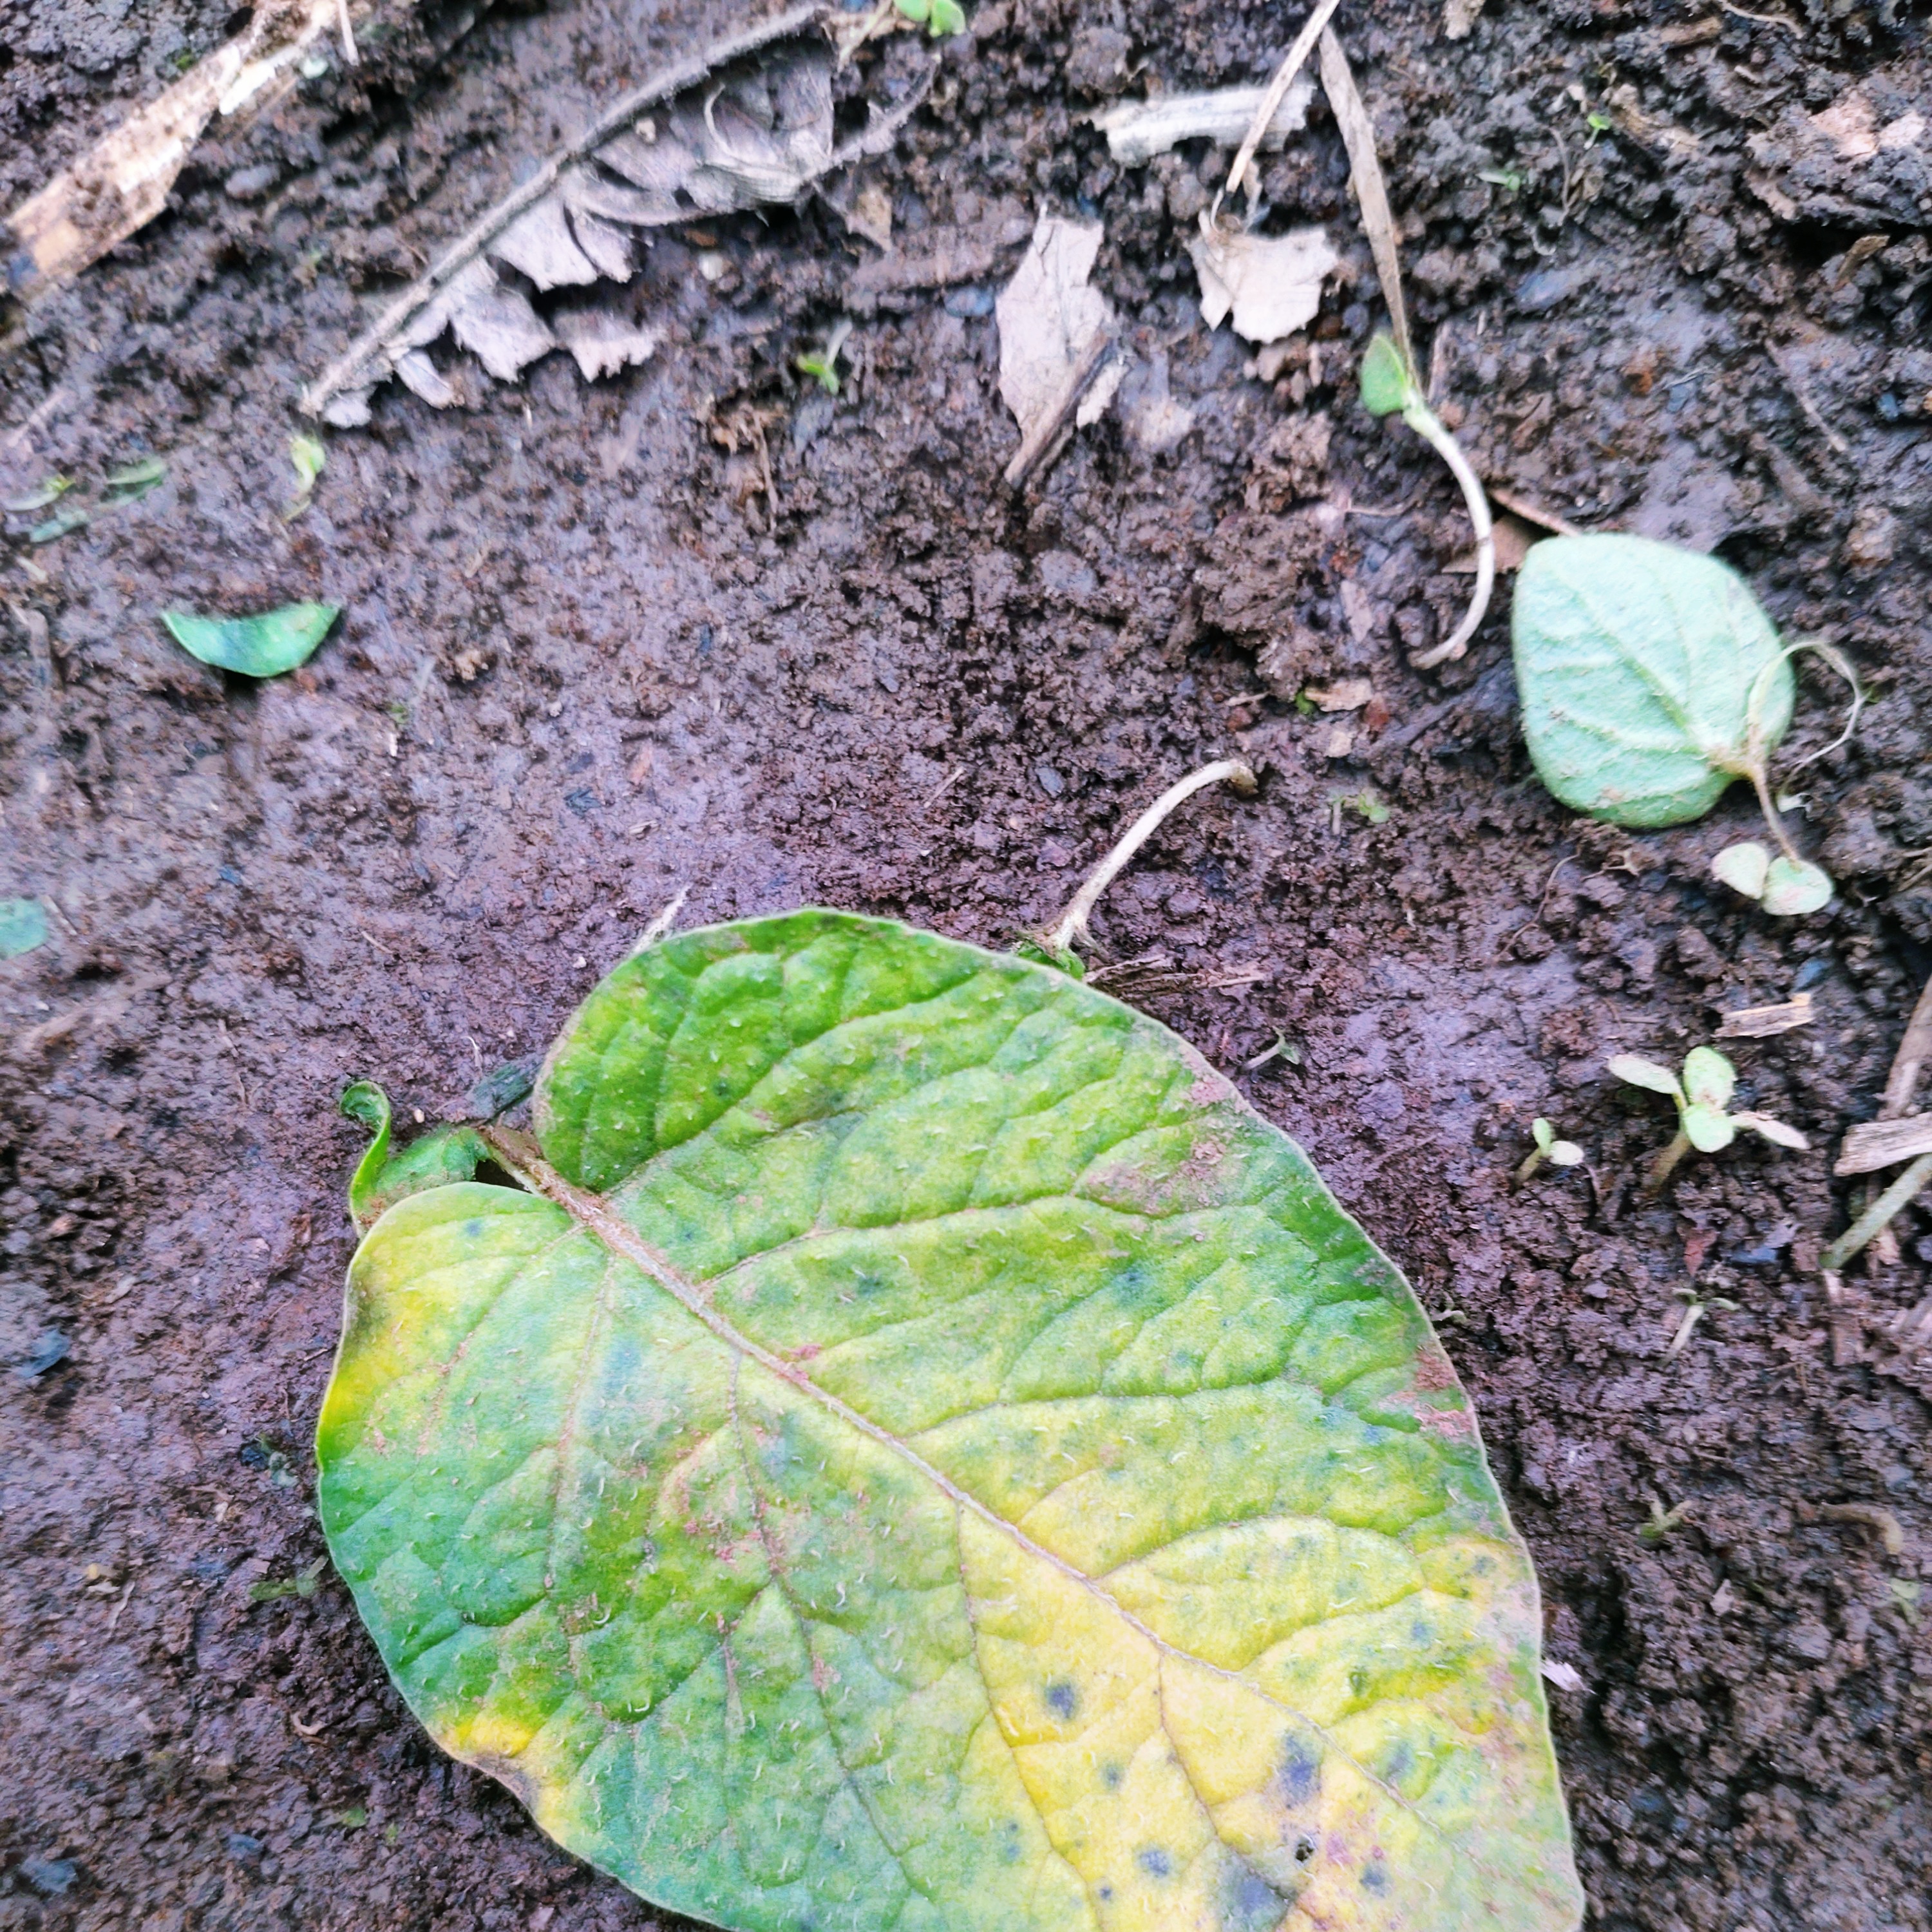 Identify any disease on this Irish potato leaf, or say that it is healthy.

late blight
